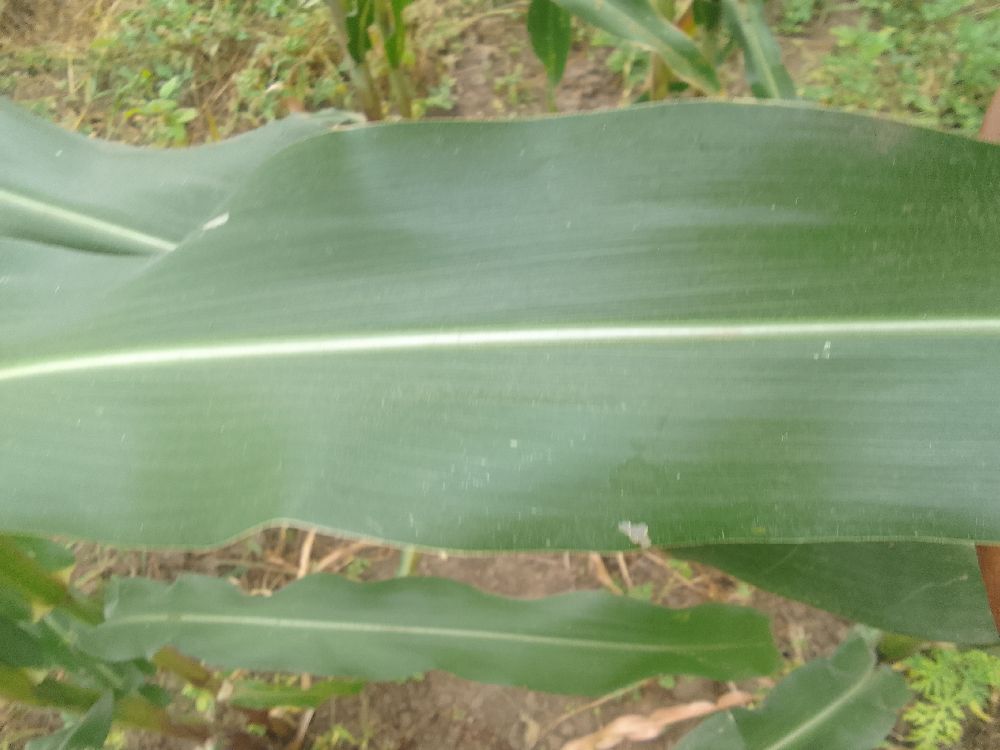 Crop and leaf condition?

maize, healthy
